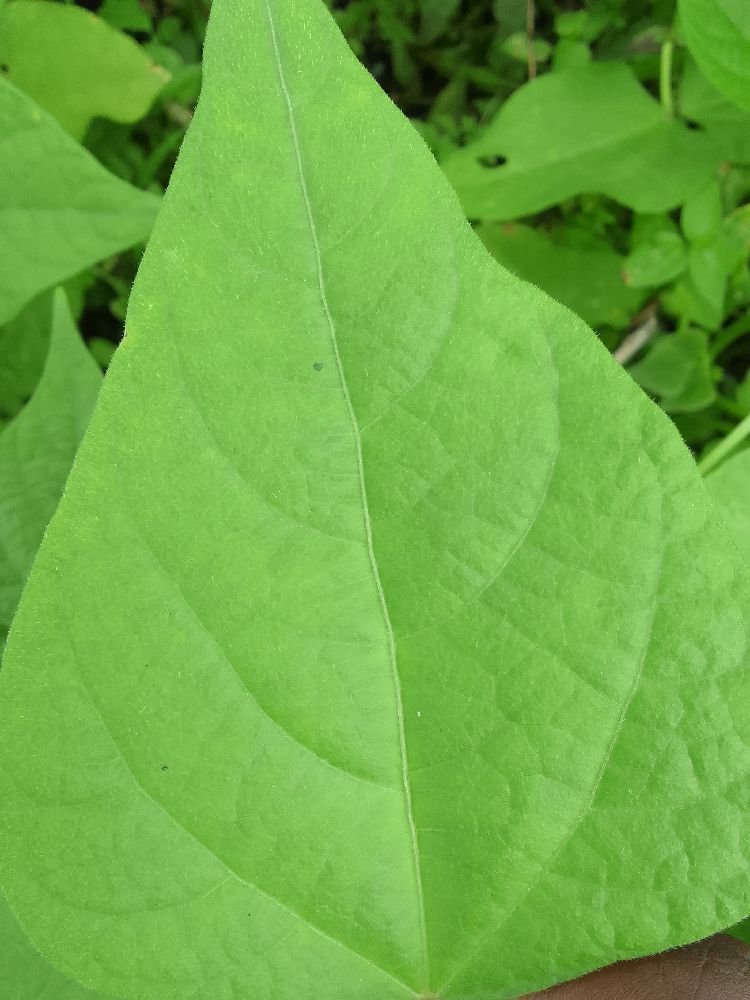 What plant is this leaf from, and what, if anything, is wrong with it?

common bean, healthy
